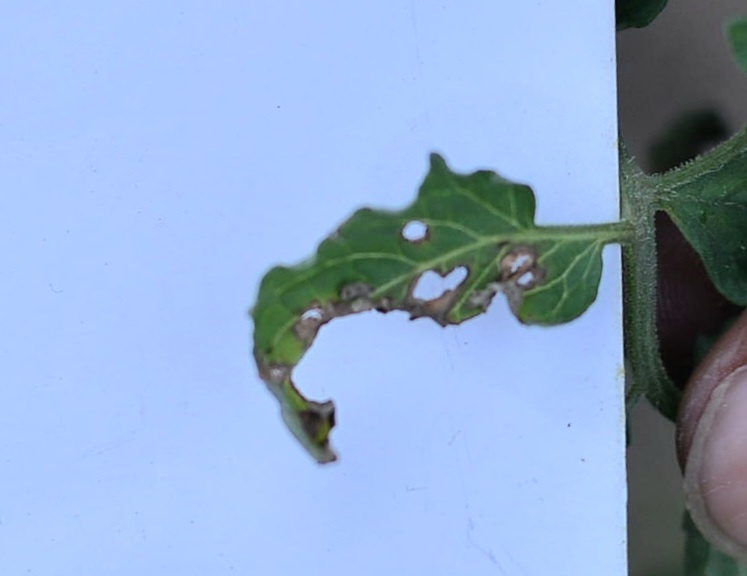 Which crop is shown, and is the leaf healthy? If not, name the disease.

tomato, infected
